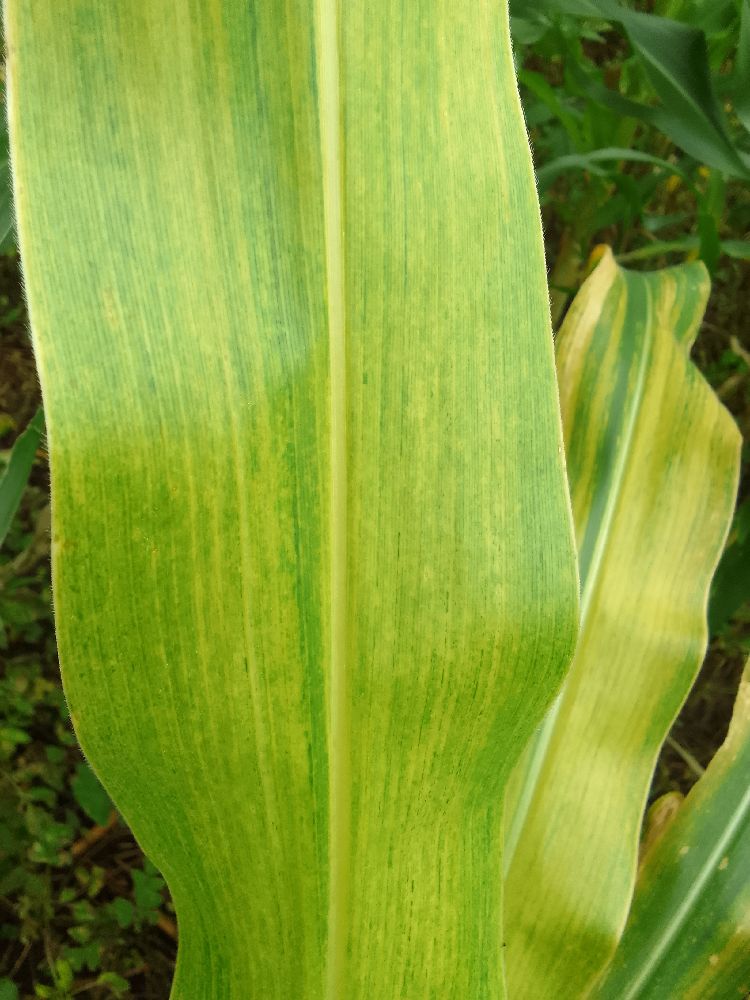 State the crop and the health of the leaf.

maize, maize lethal necrosis
